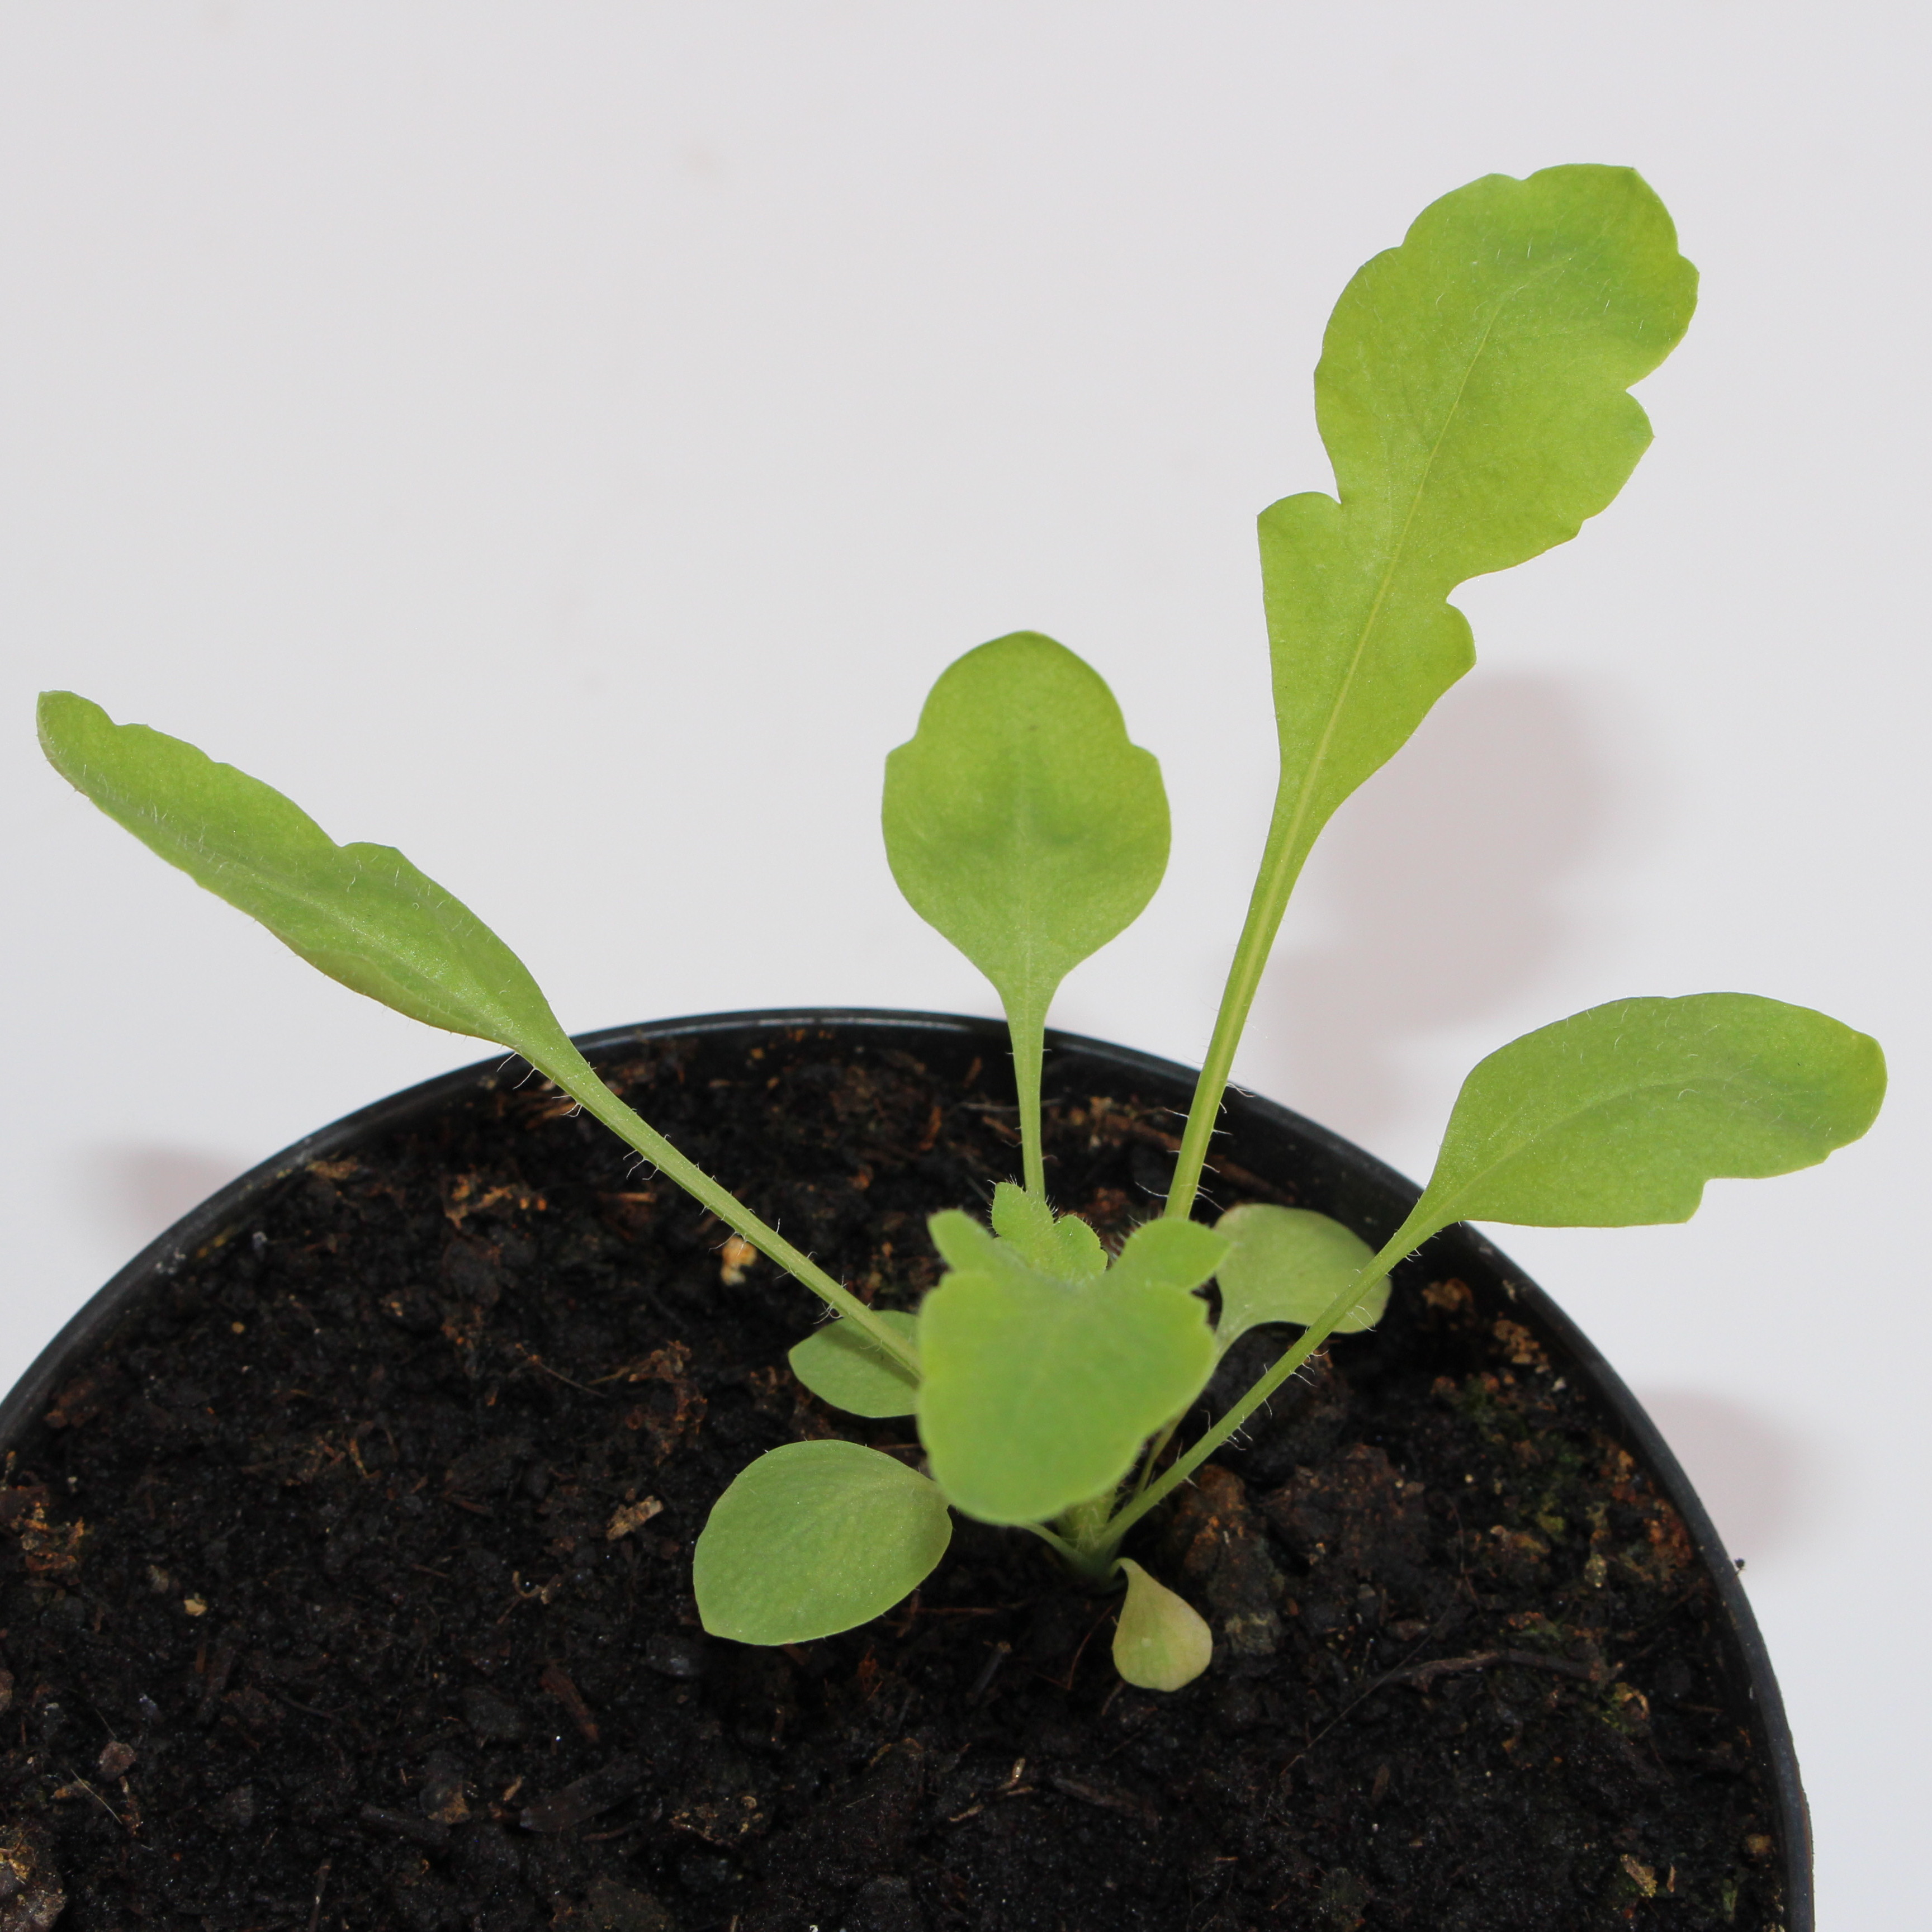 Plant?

Papaver rhoeas
